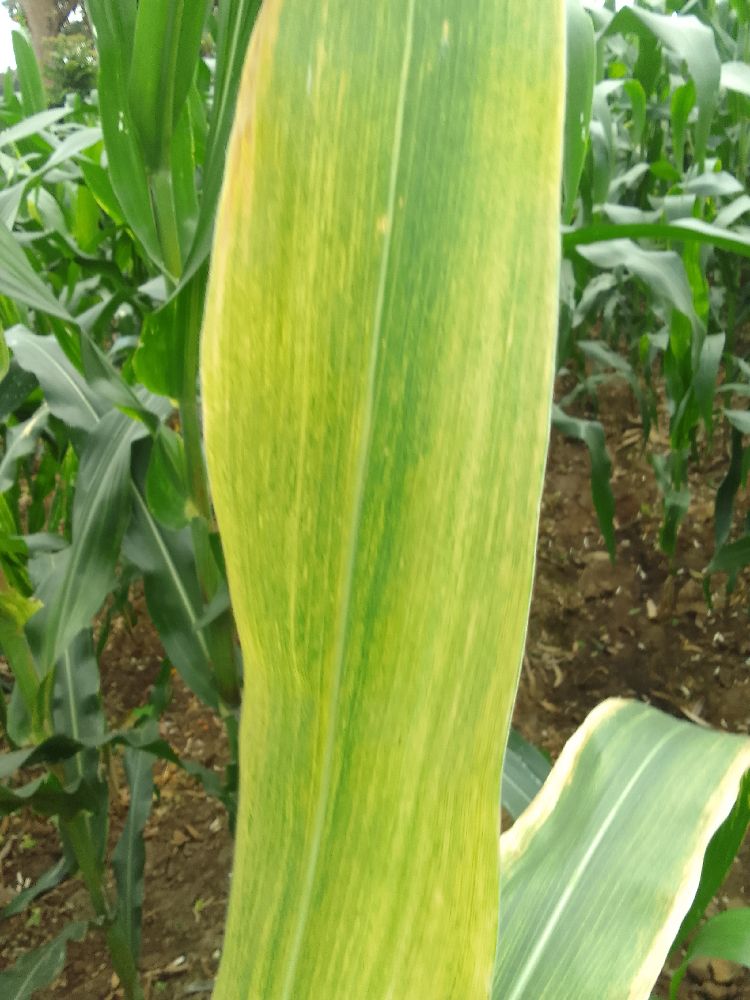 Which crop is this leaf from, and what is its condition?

maize, maize lethal necrosis
